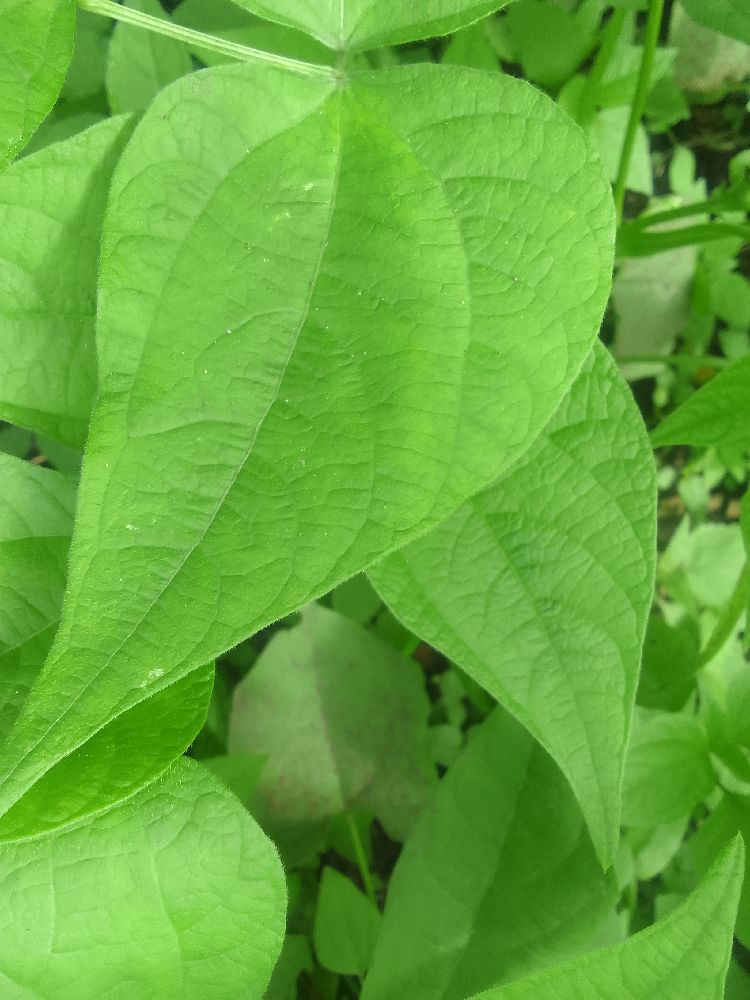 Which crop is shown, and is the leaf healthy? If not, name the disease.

common bean, healthy
